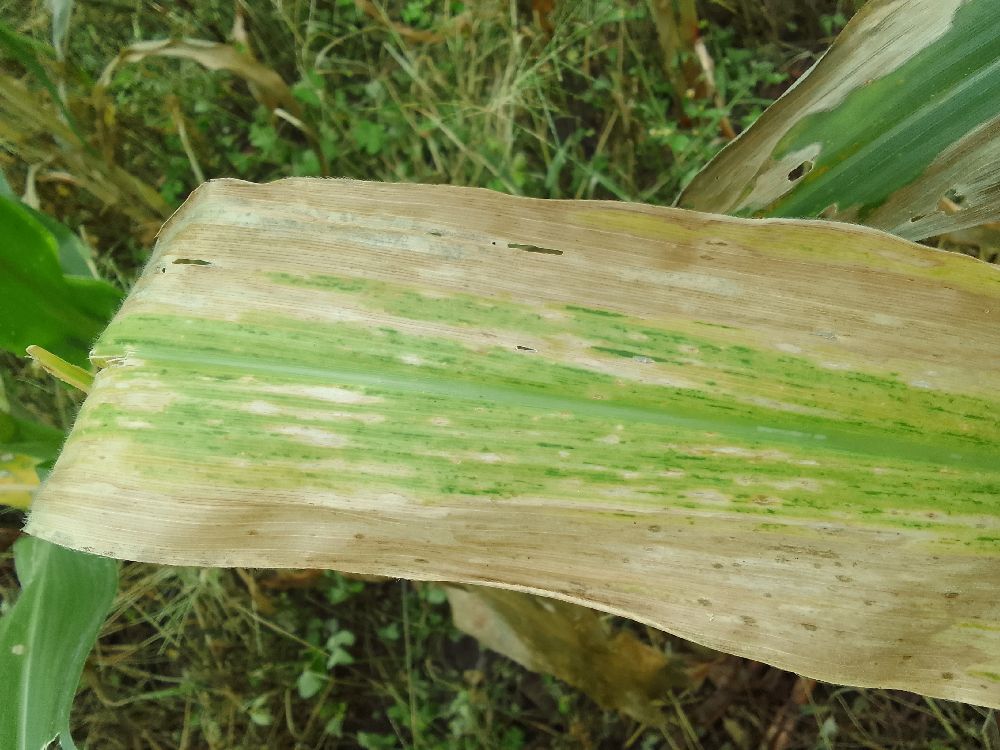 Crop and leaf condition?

maize, maize lethal necrosis
